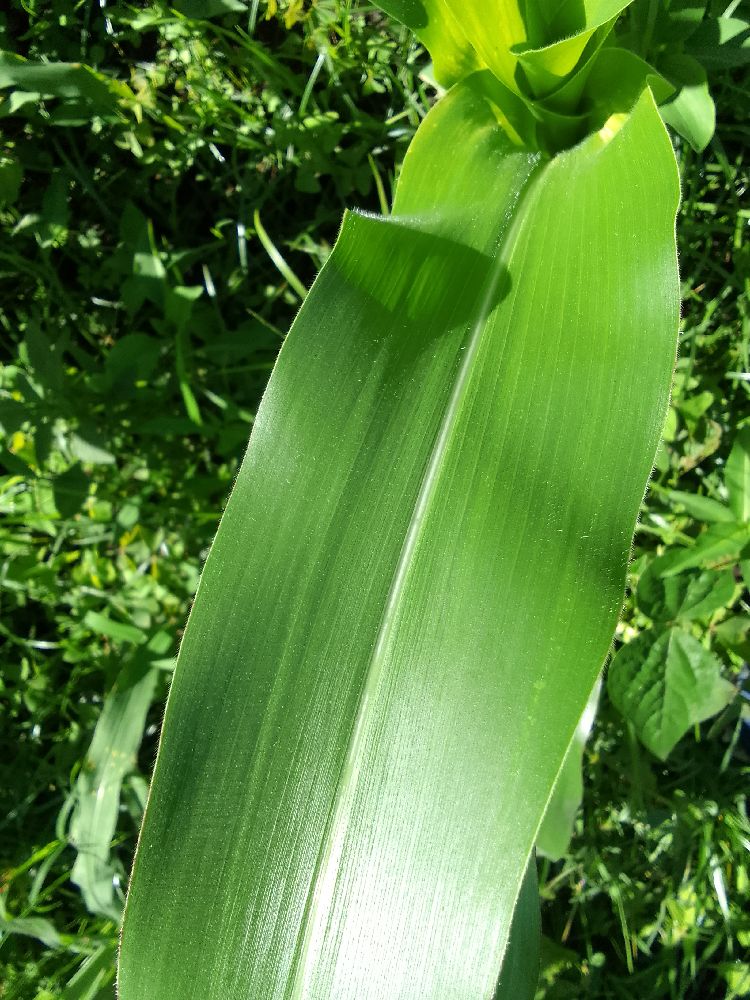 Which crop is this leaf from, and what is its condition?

maize, healthy
